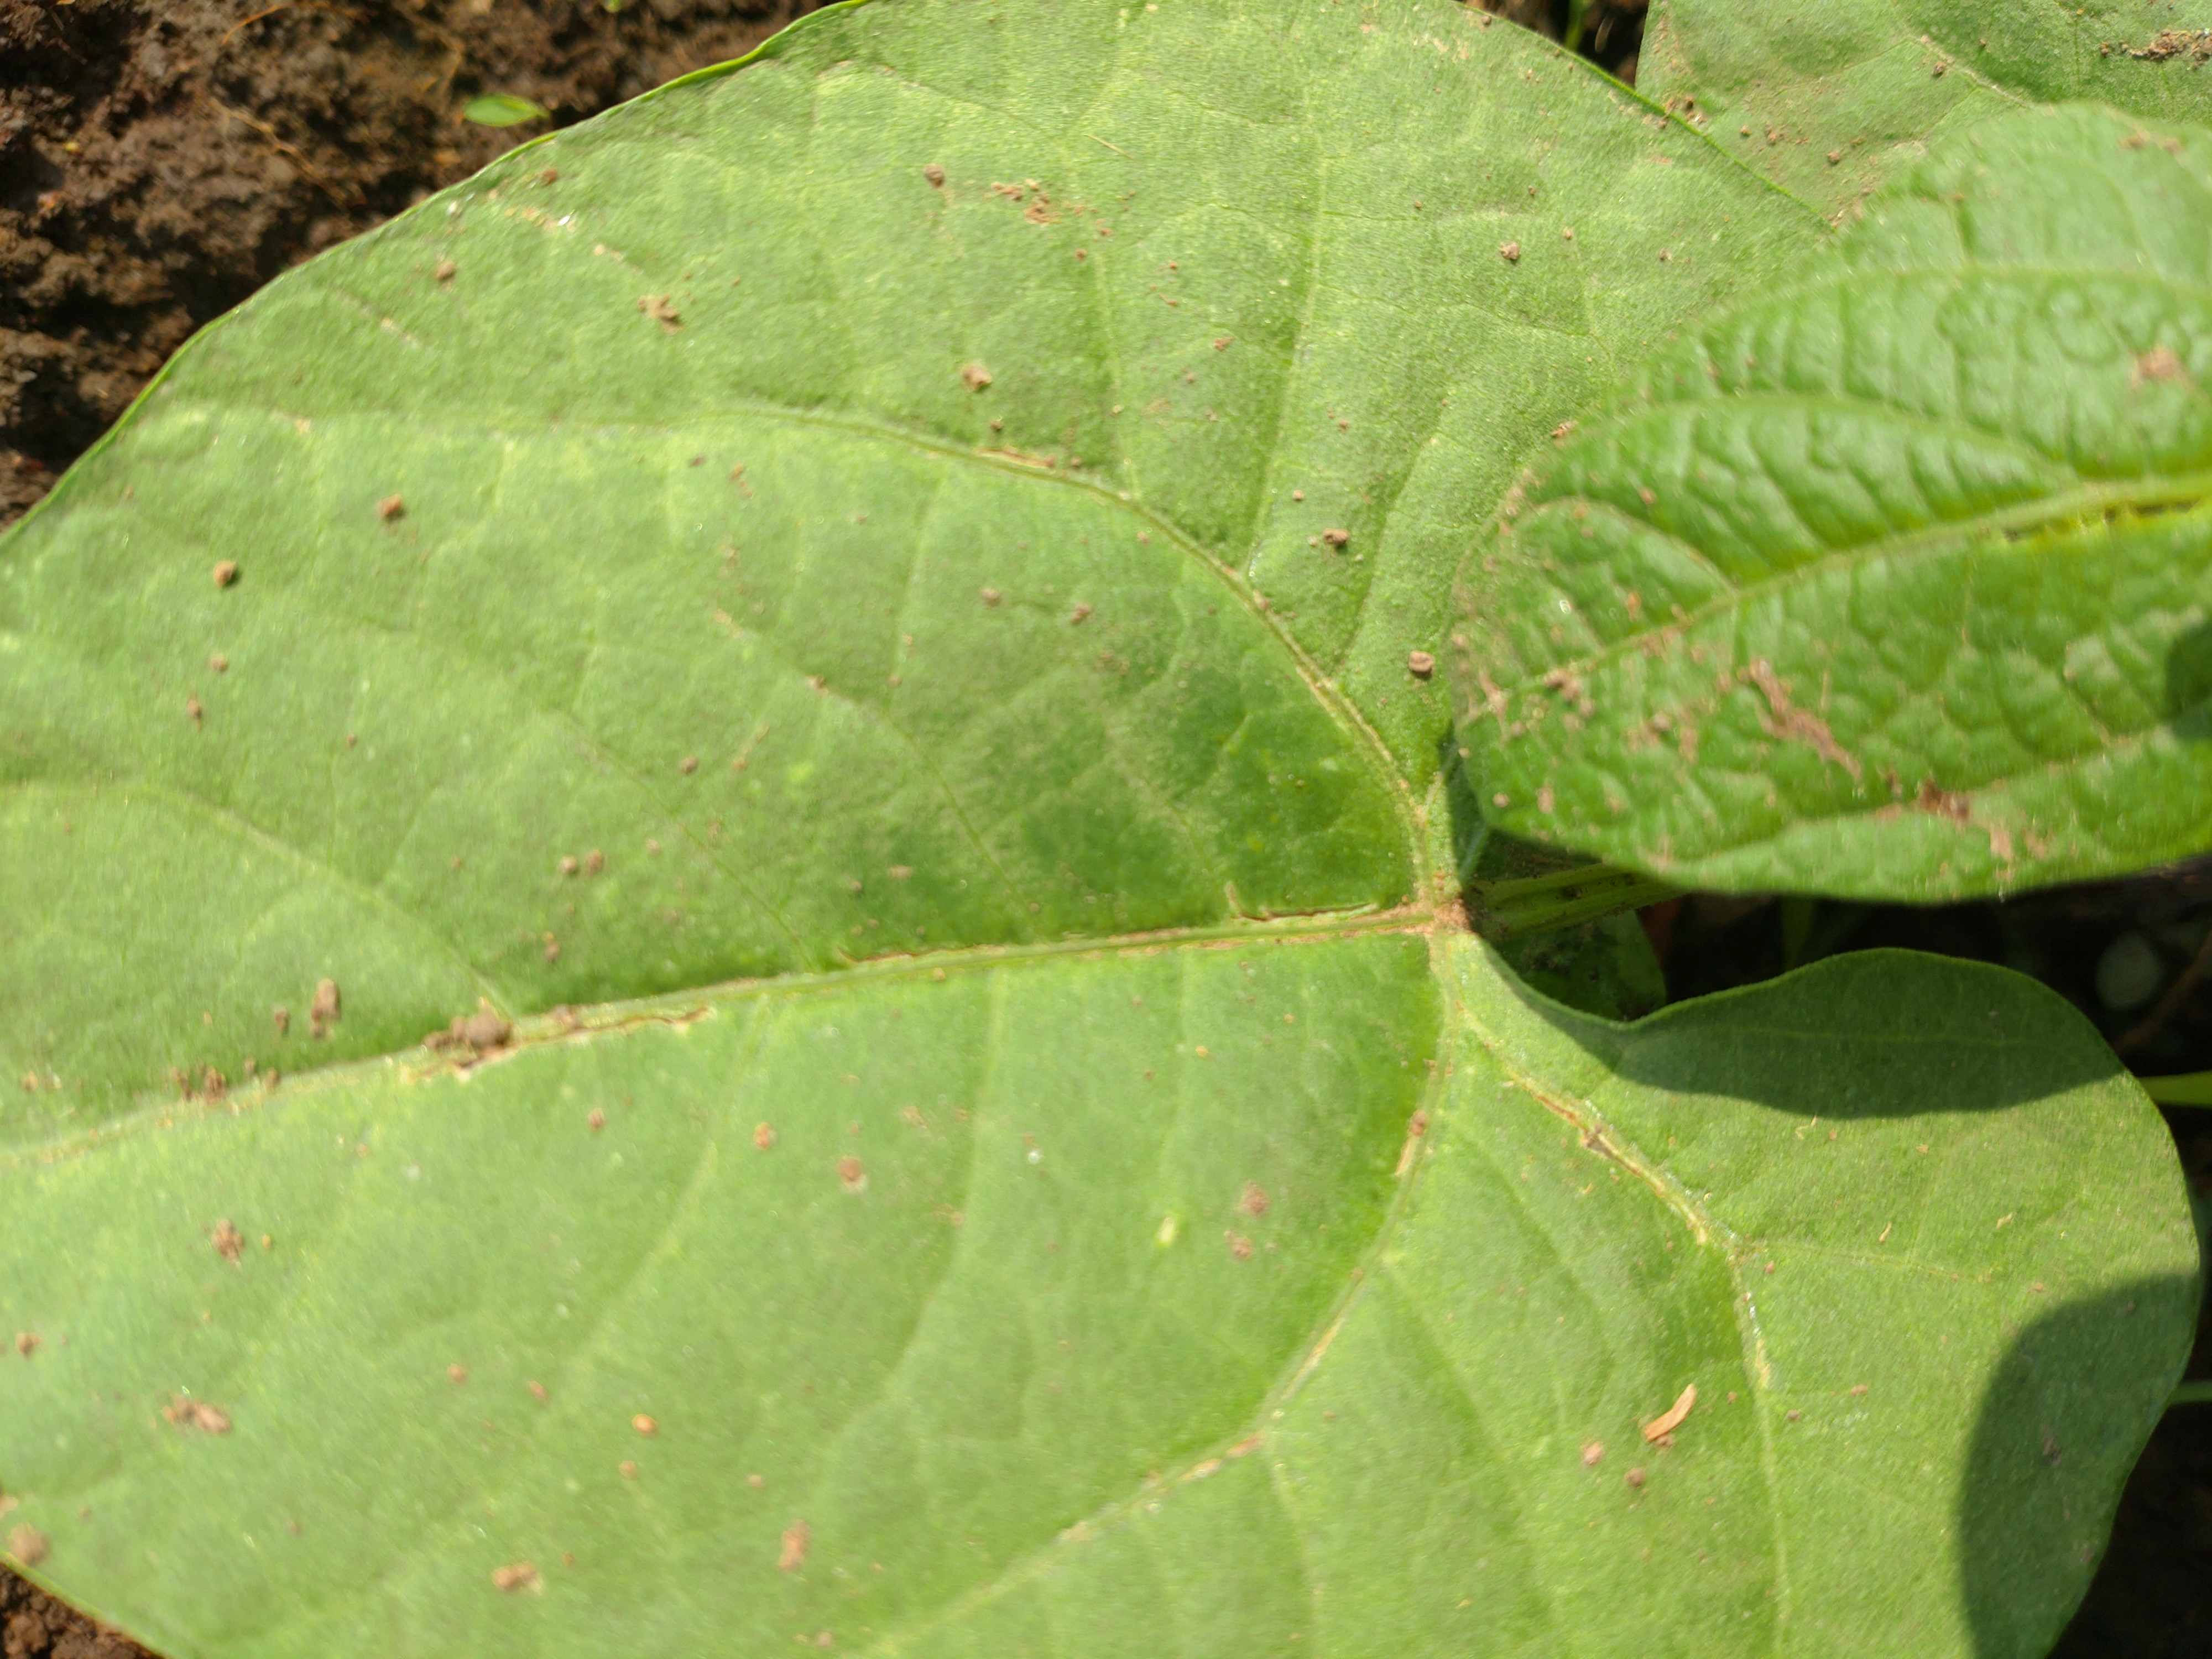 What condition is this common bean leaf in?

healthy
